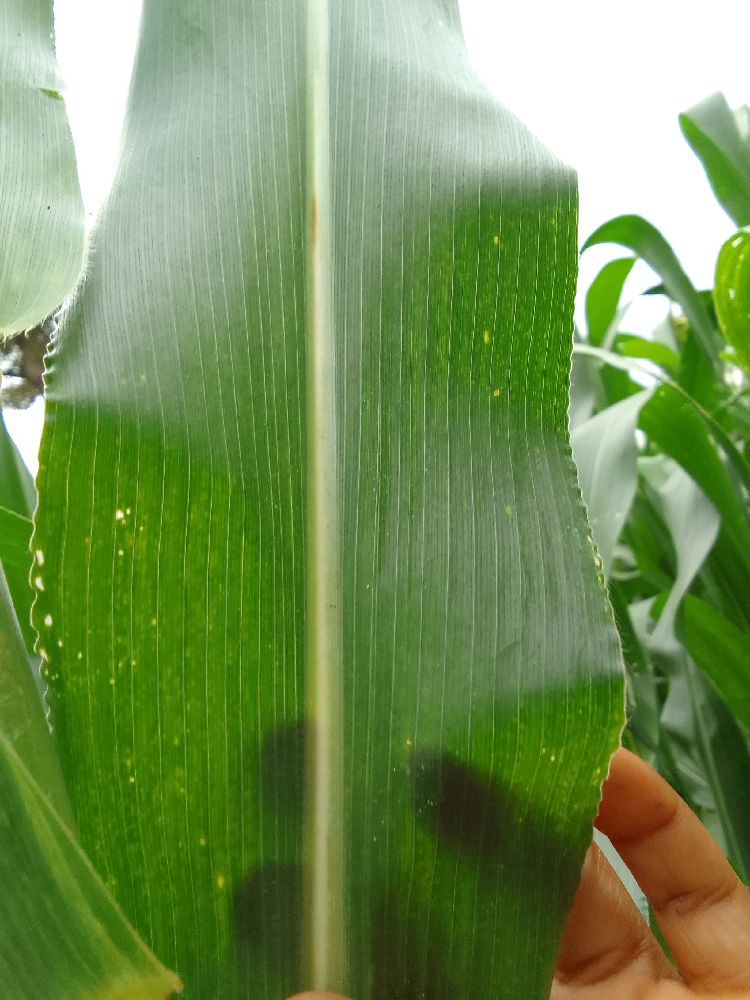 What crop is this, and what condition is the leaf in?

maize, healthy
